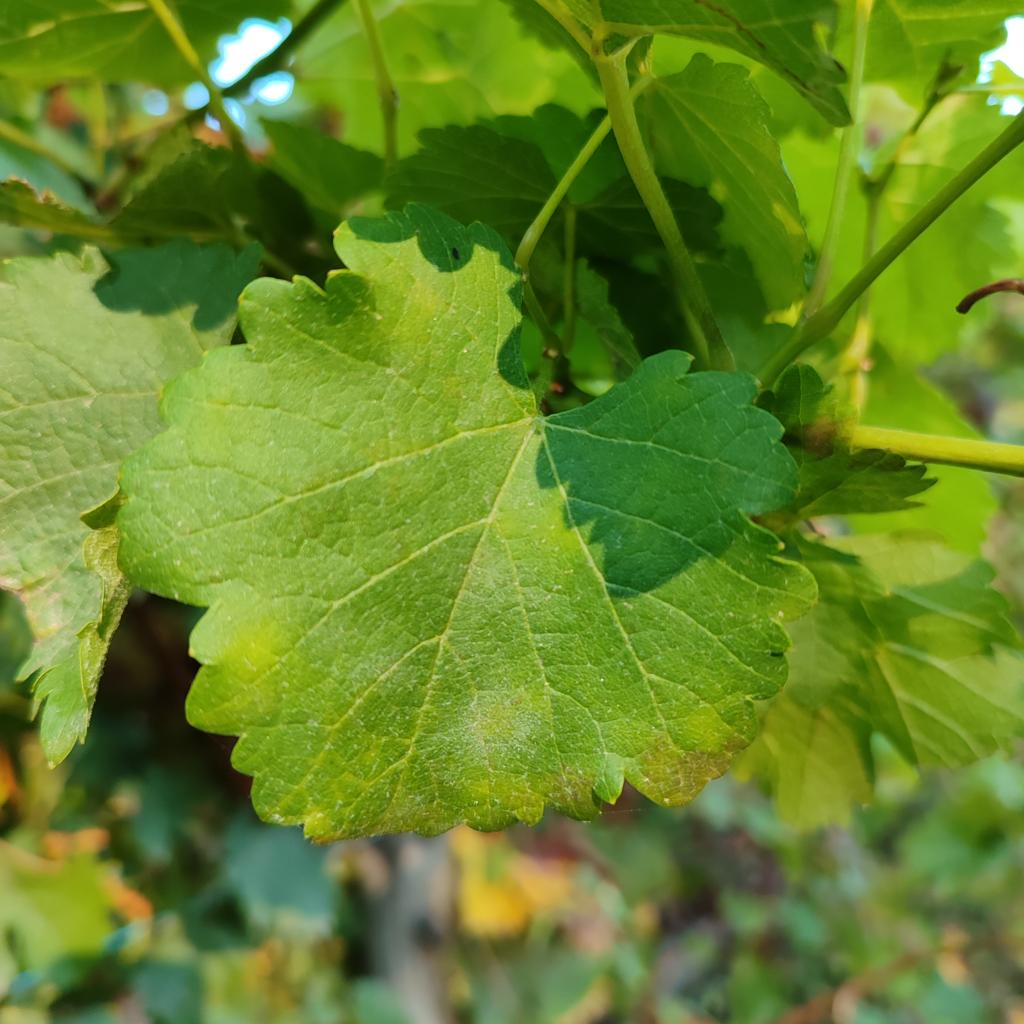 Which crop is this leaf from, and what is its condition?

grapevine, powdery mildew
